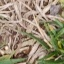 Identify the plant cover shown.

grass
